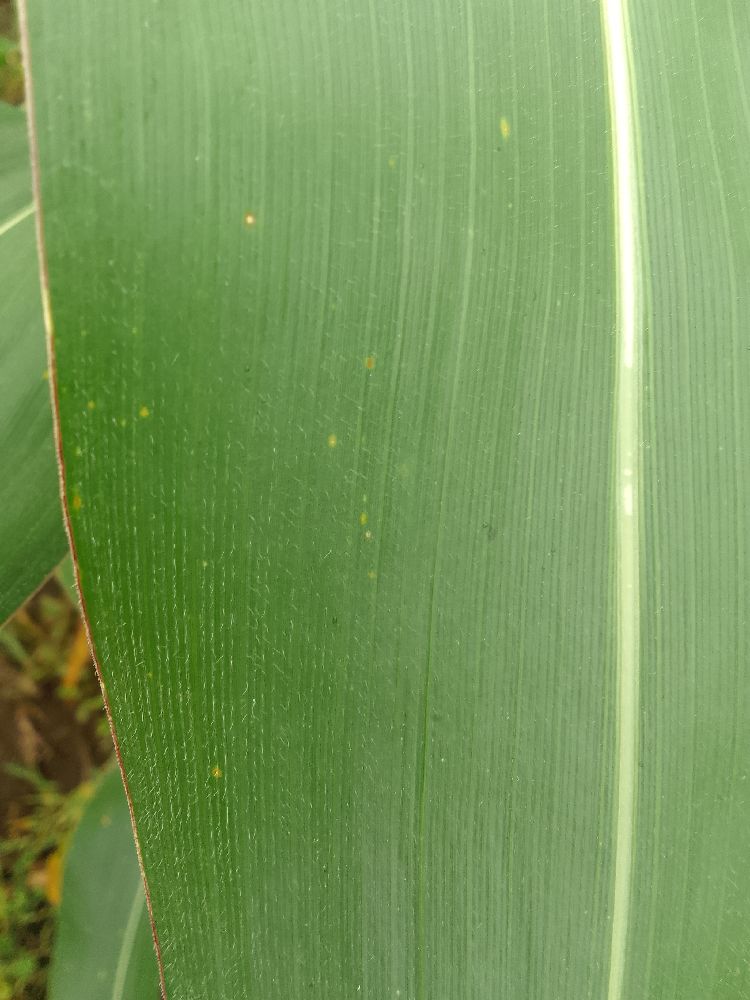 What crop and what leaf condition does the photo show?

maize, healthy
